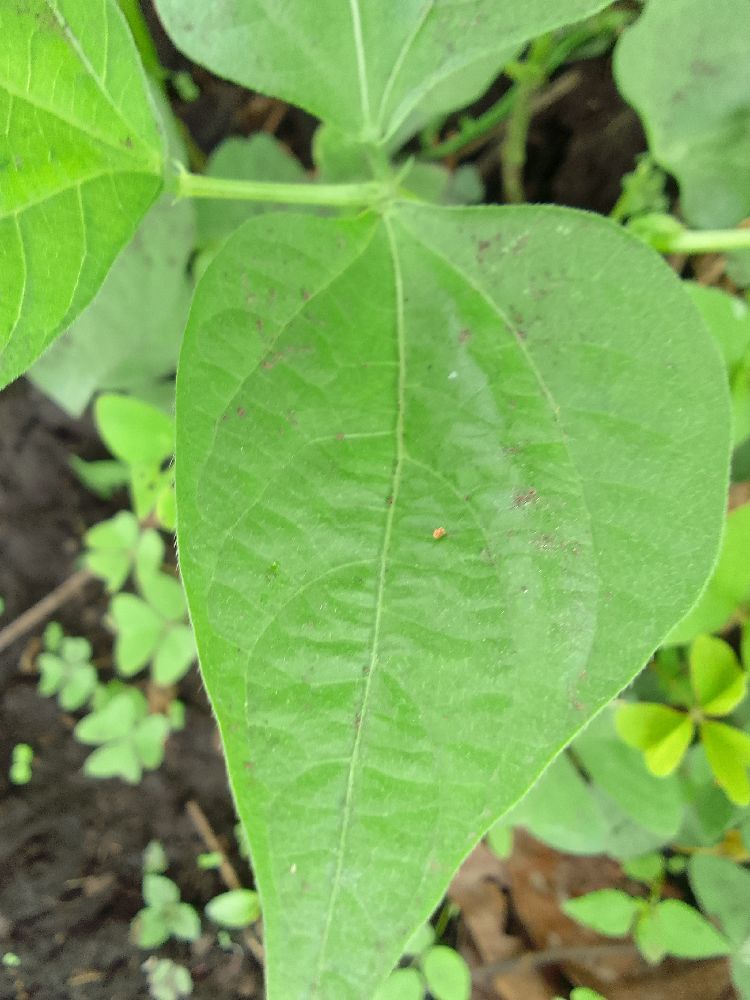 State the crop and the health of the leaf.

common bean, healthy
